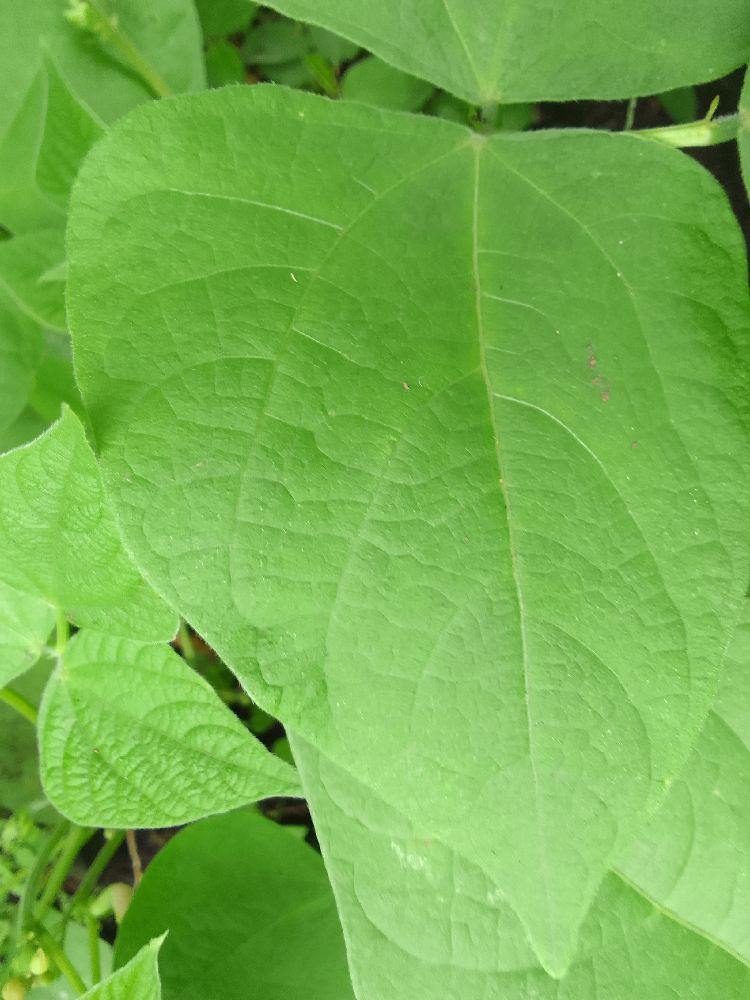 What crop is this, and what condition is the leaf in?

common bean, healthy
